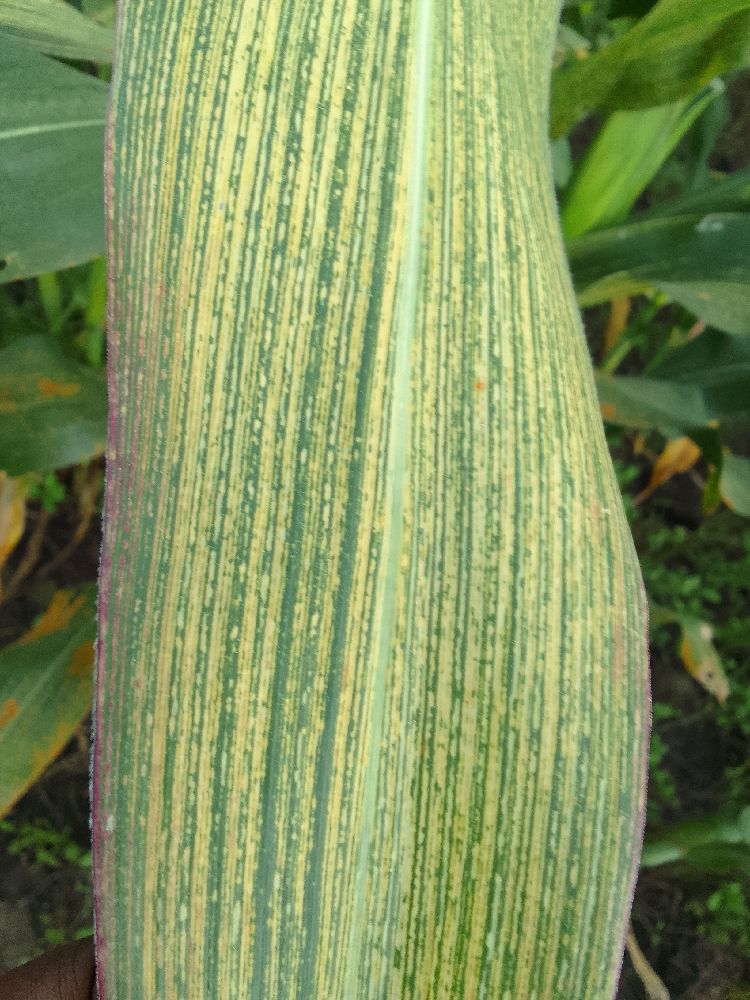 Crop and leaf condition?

maize, maize streak virus
